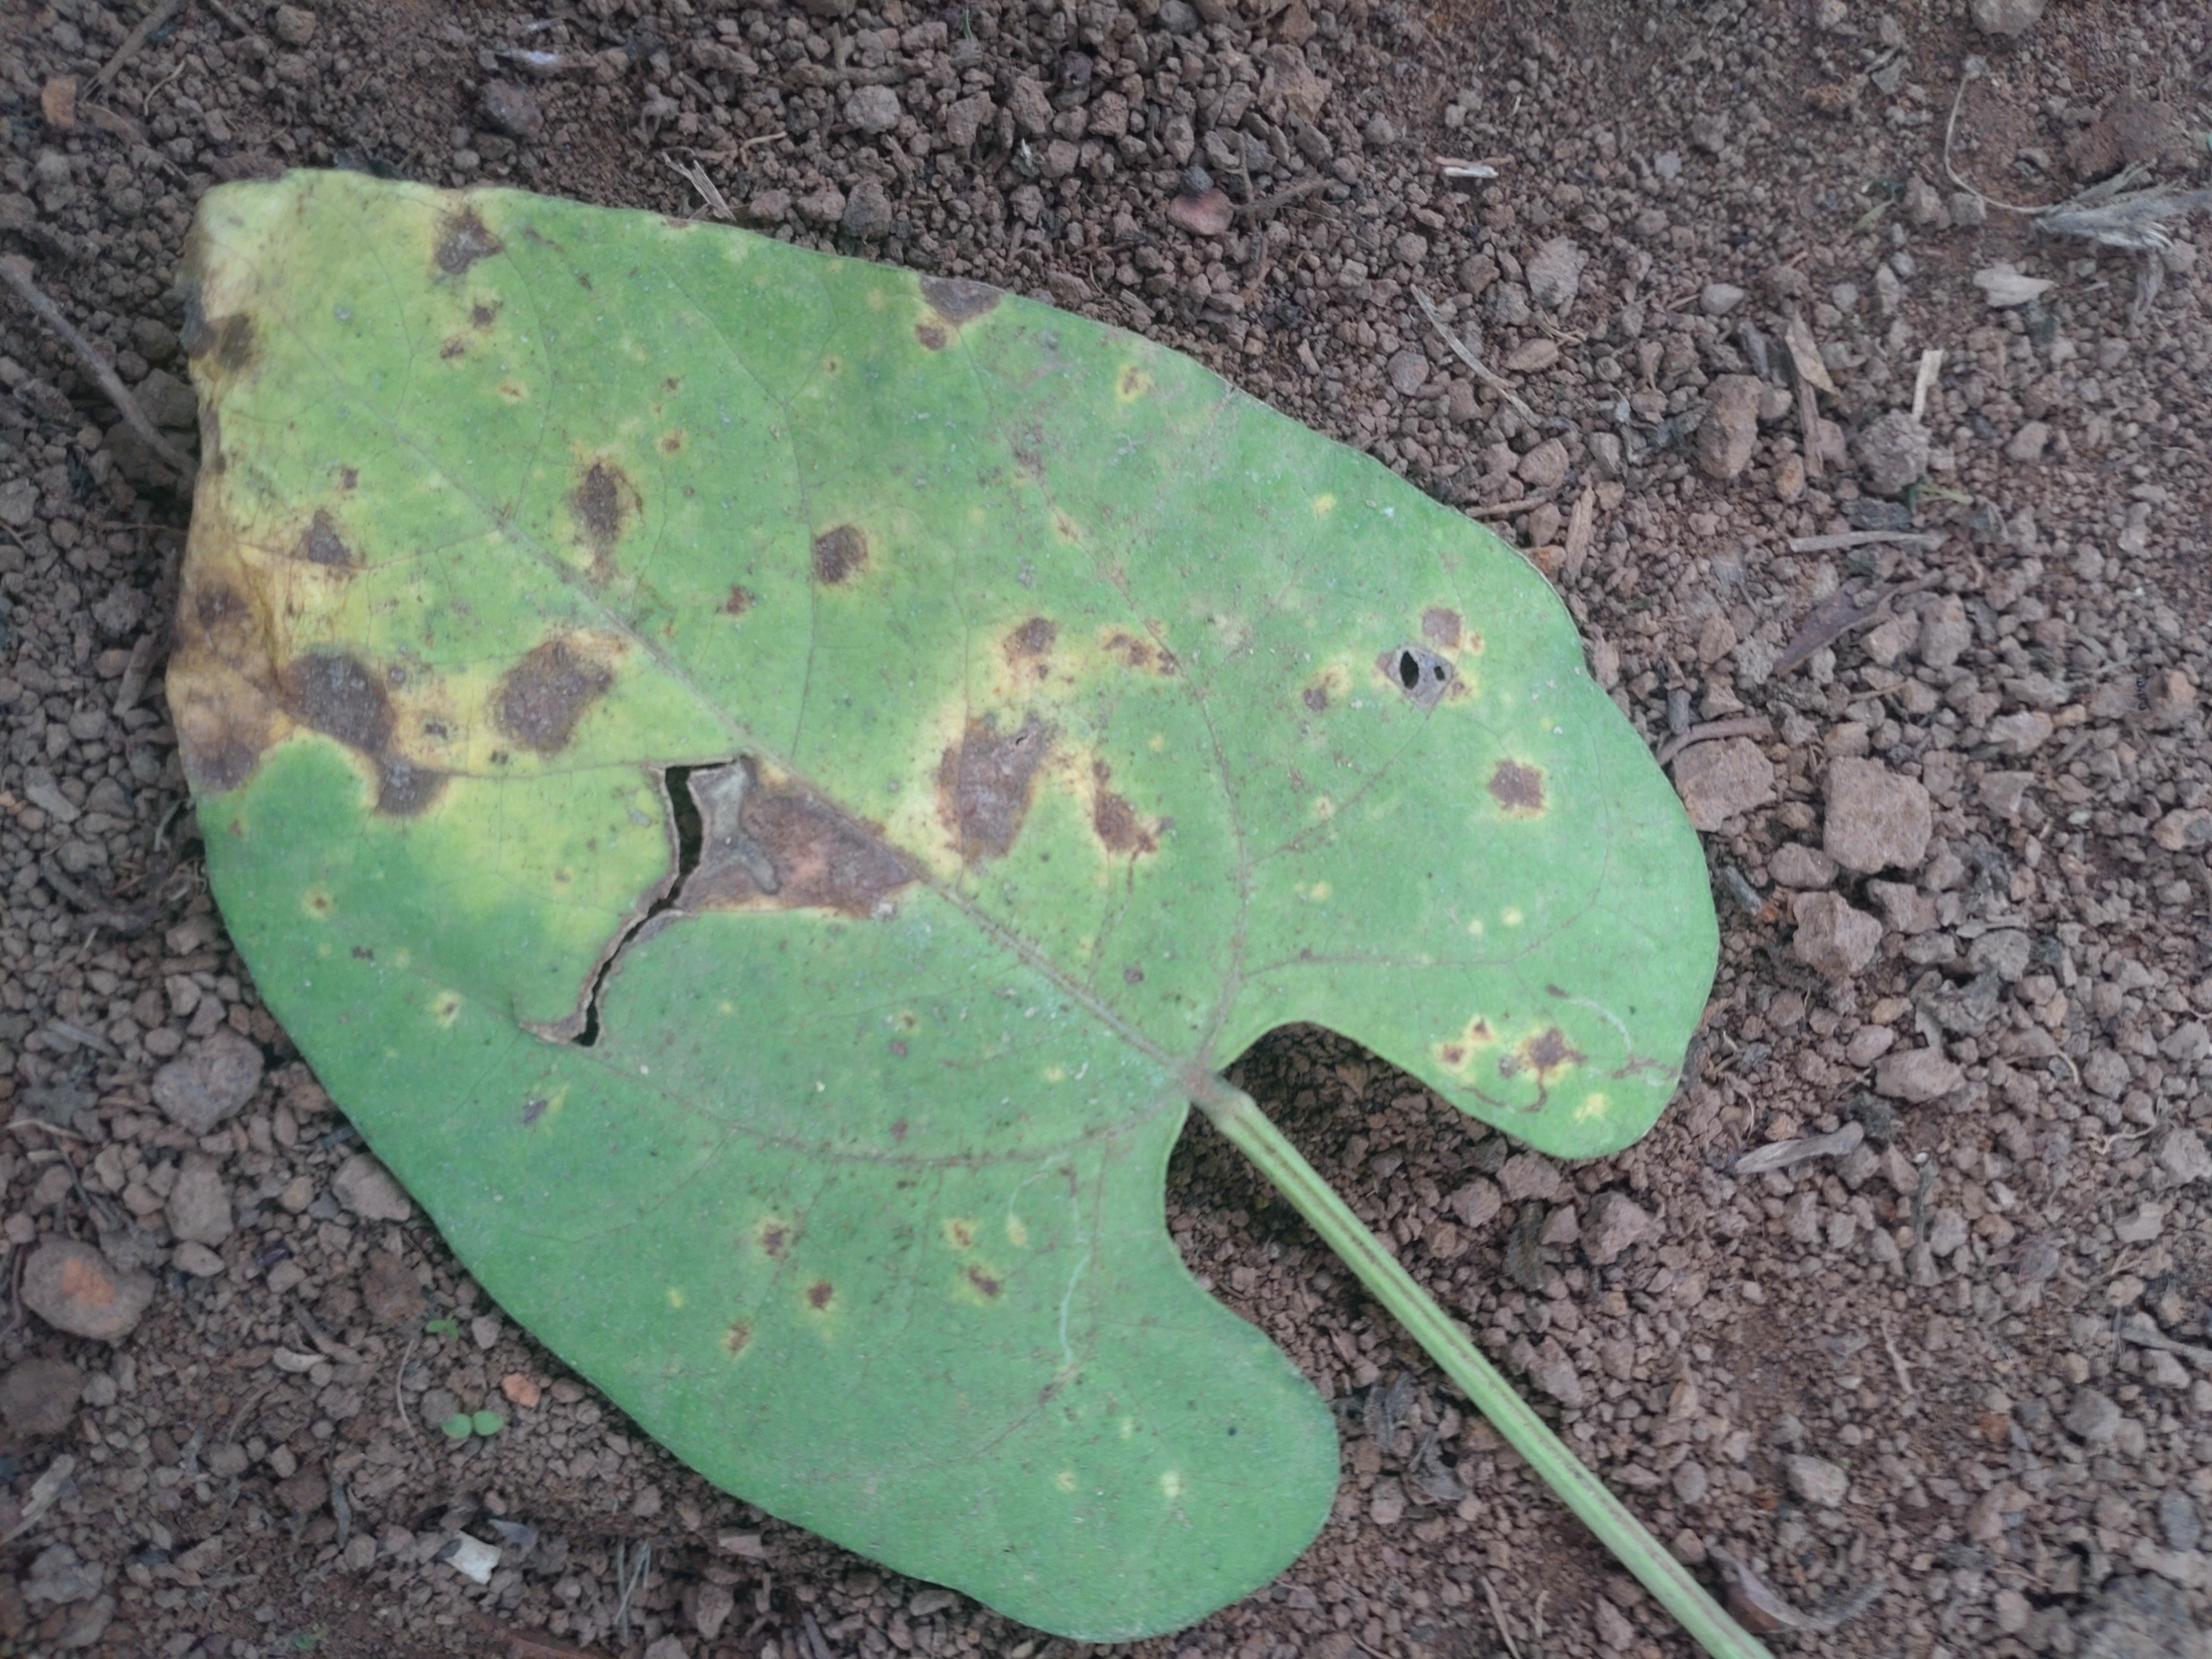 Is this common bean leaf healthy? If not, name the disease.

rust
